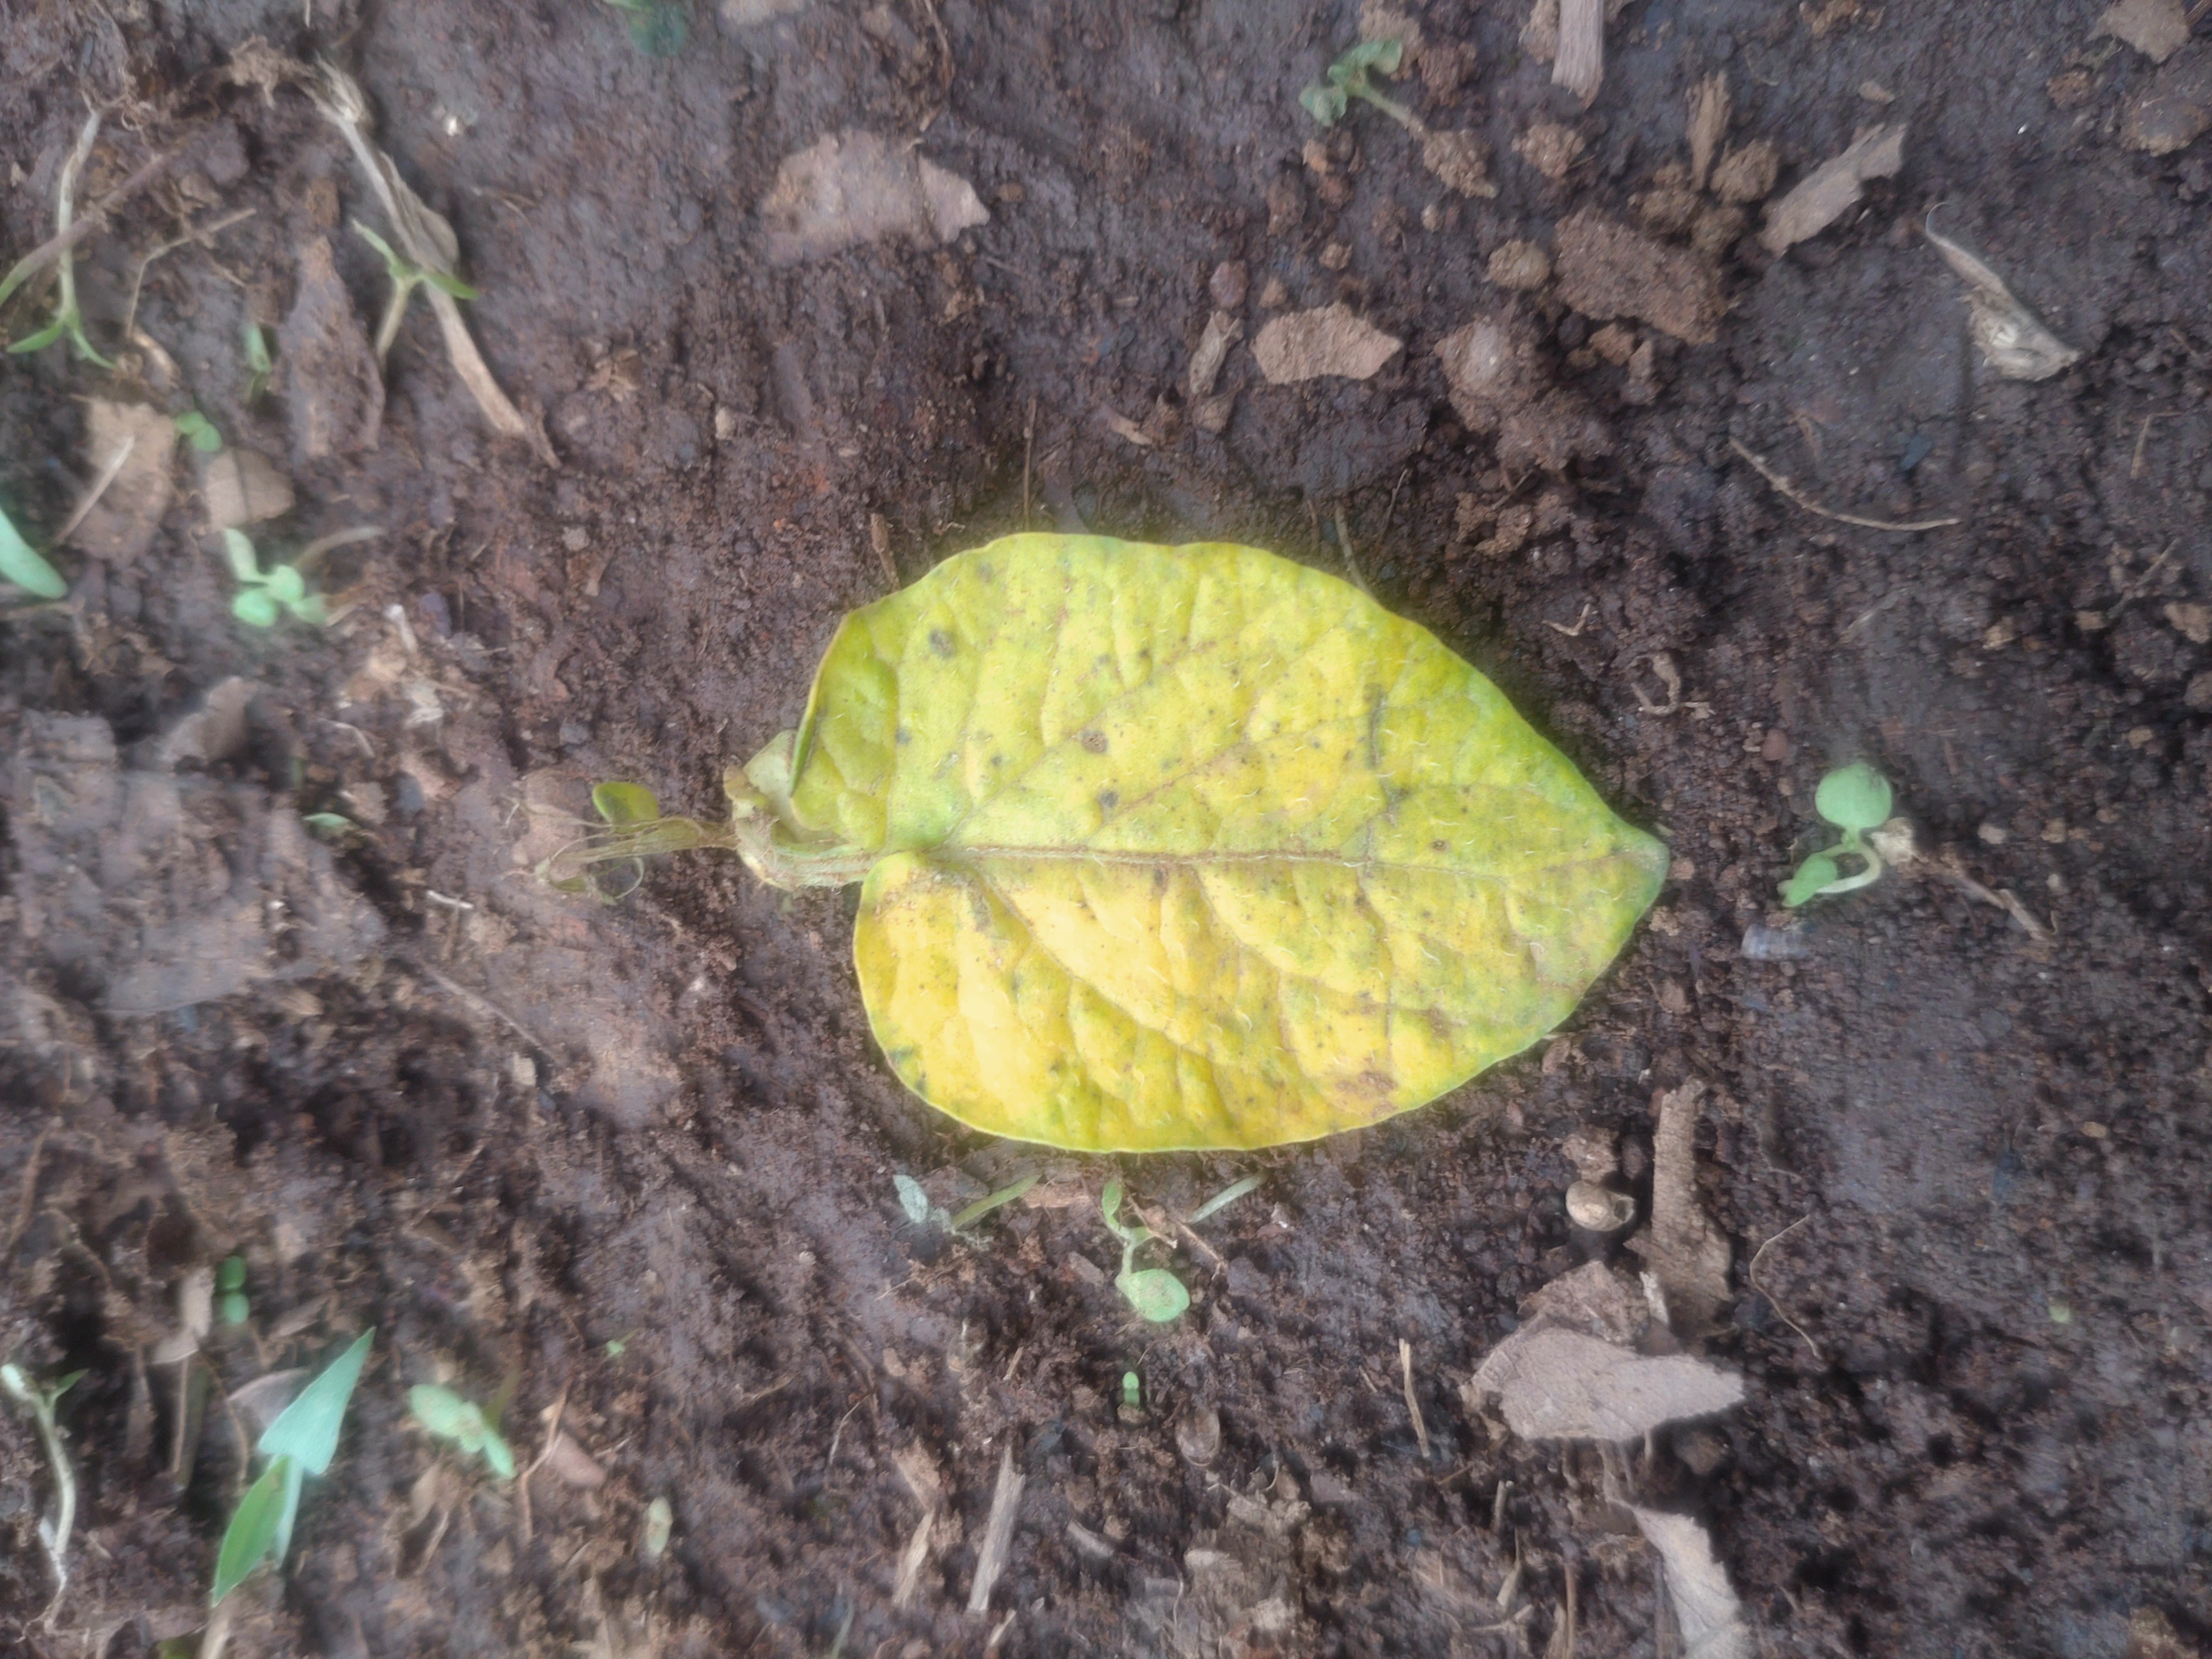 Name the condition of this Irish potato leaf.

late blight
